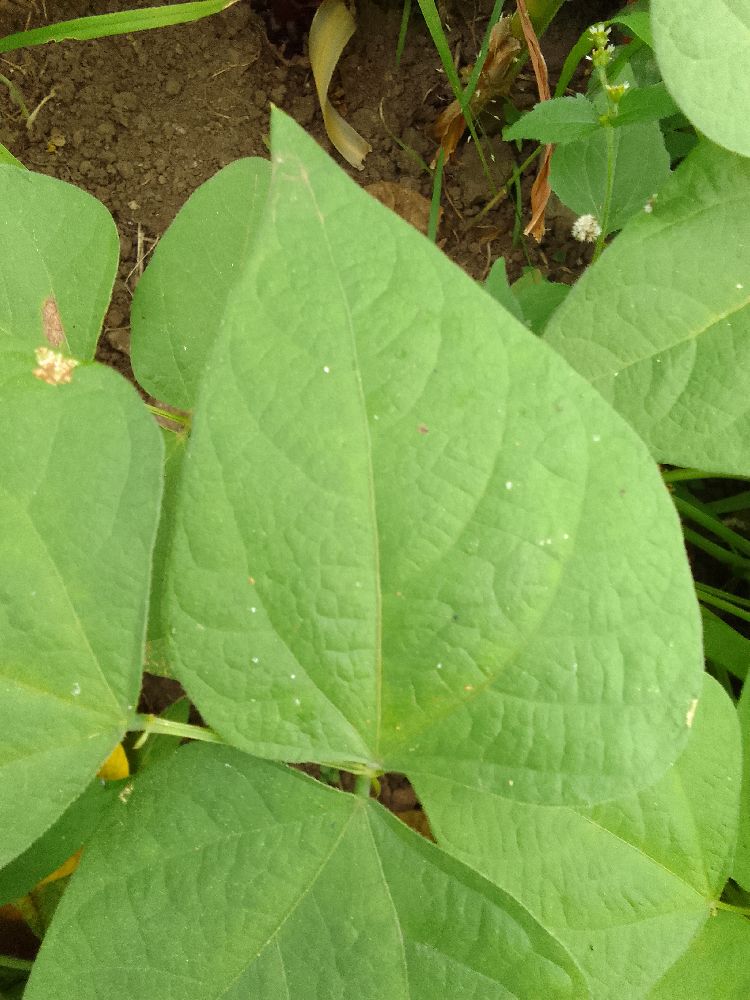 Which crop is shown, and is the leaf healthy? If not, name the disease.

common bean, healthy
